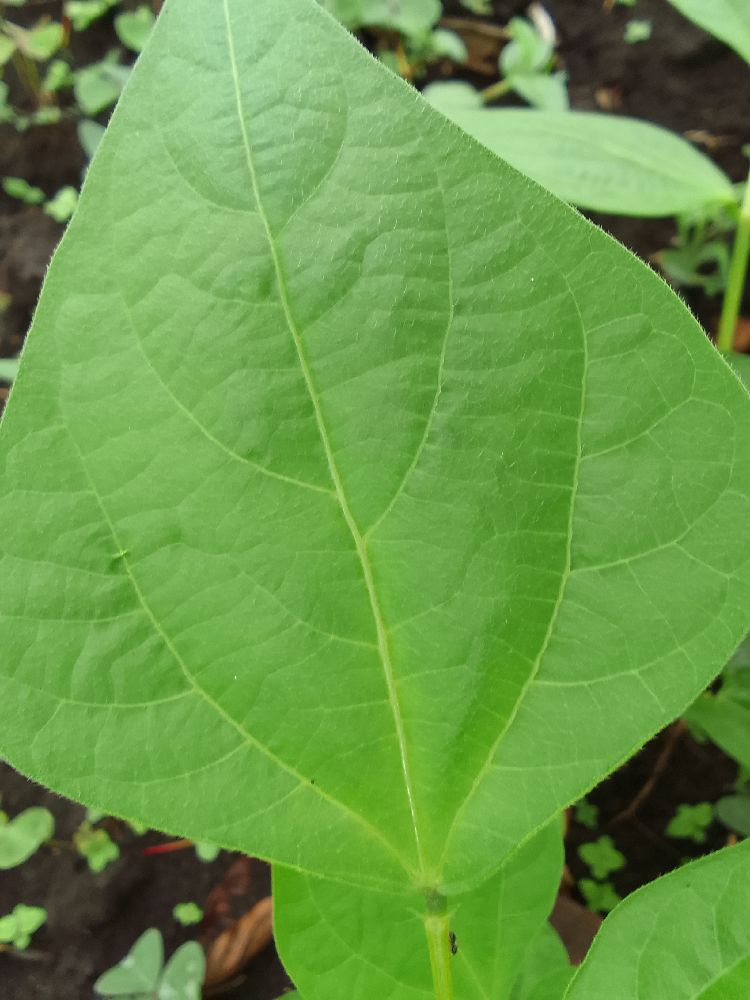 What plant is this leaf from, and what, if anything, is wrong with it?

common bean, healthy
